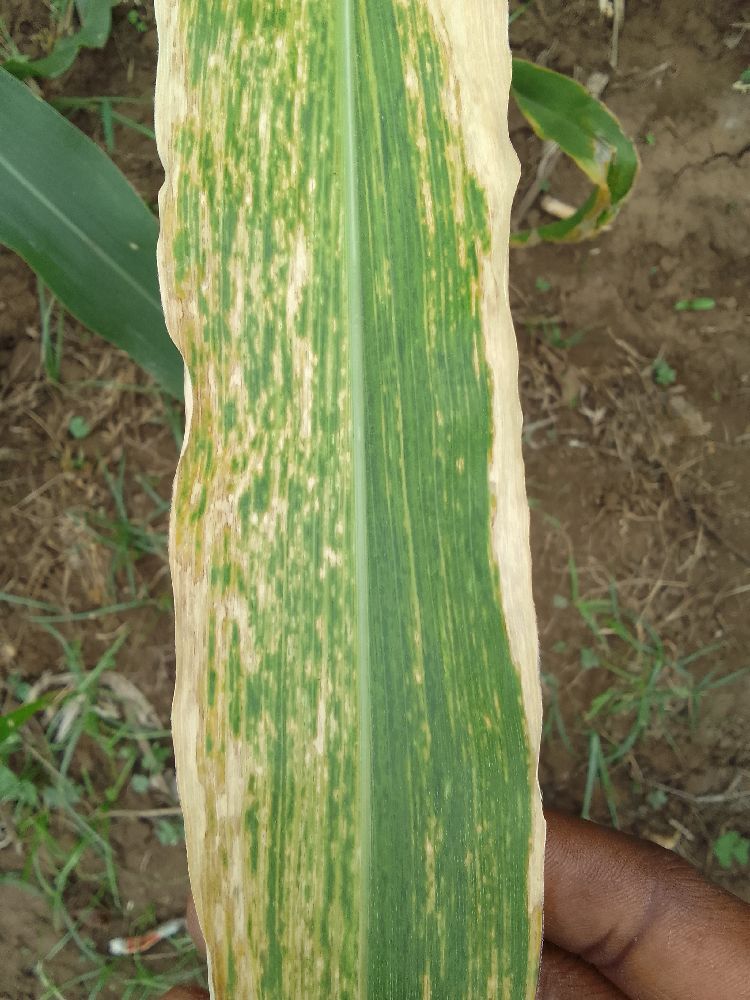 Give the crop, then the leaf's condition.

maize, maize lethal necrosis
